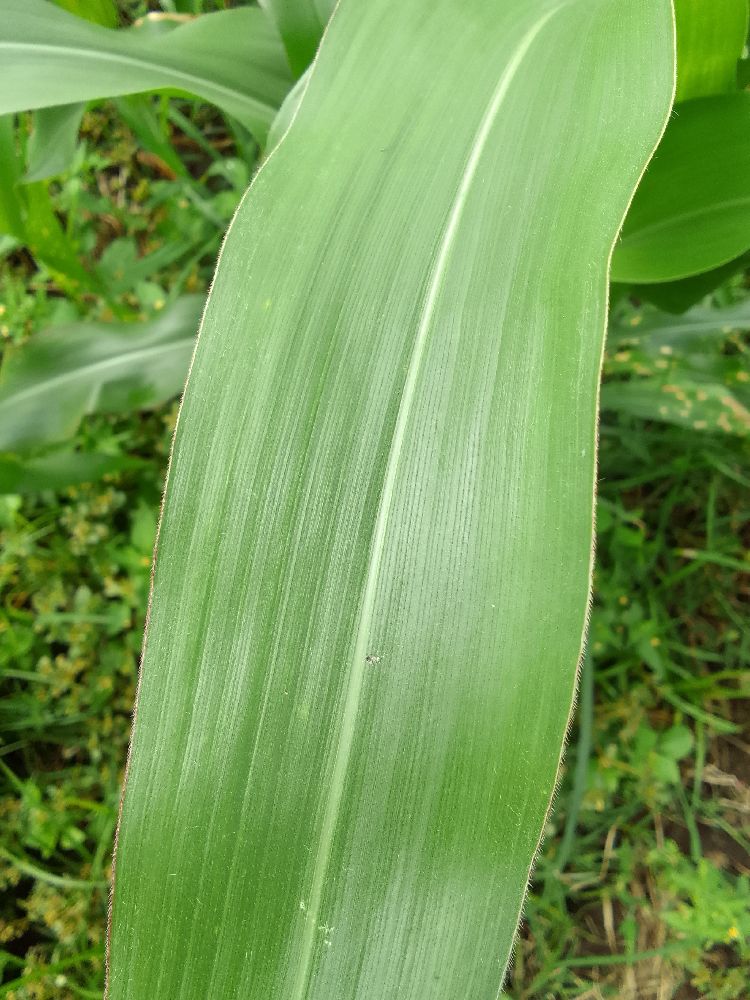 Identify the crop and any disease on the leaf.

maize, healthy
